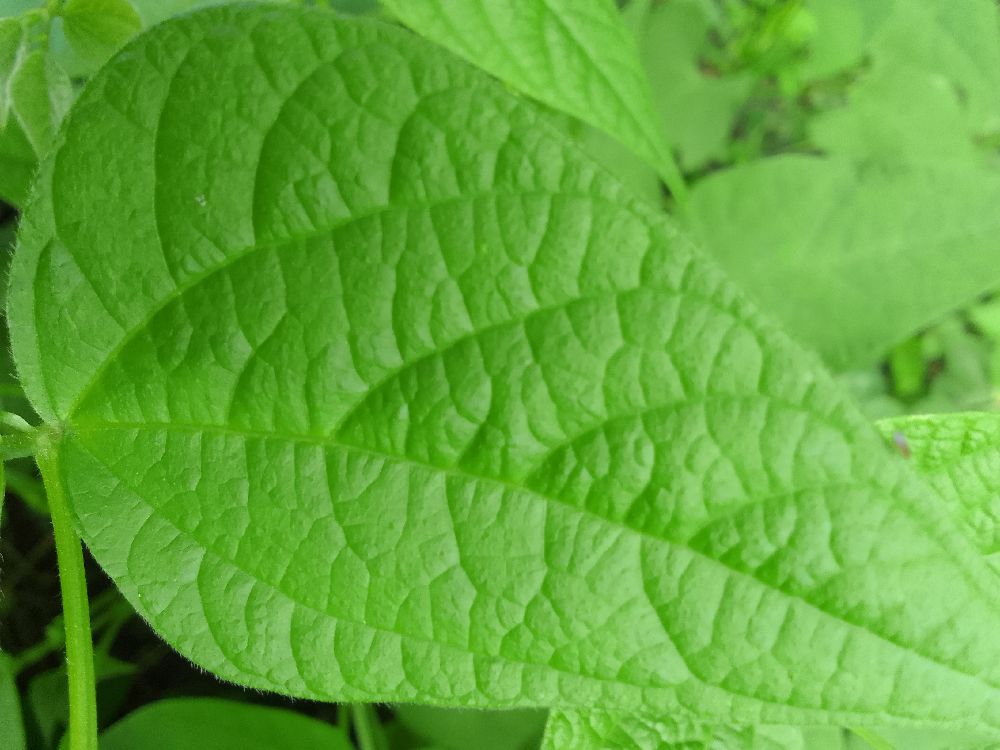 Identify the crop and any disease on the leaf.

common bean, healthy
